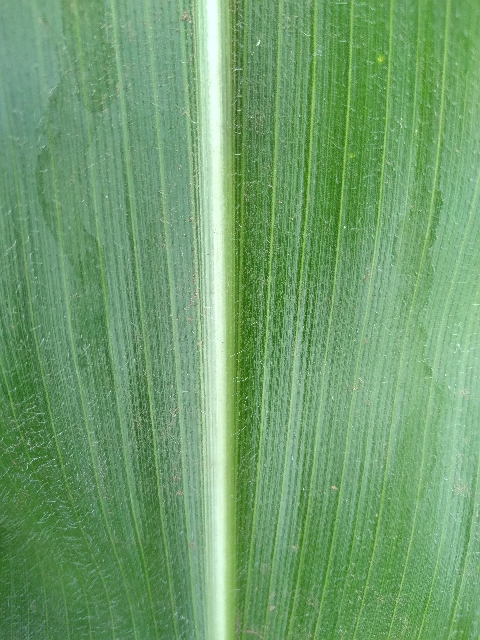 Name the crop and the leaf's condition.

maize, healthy
